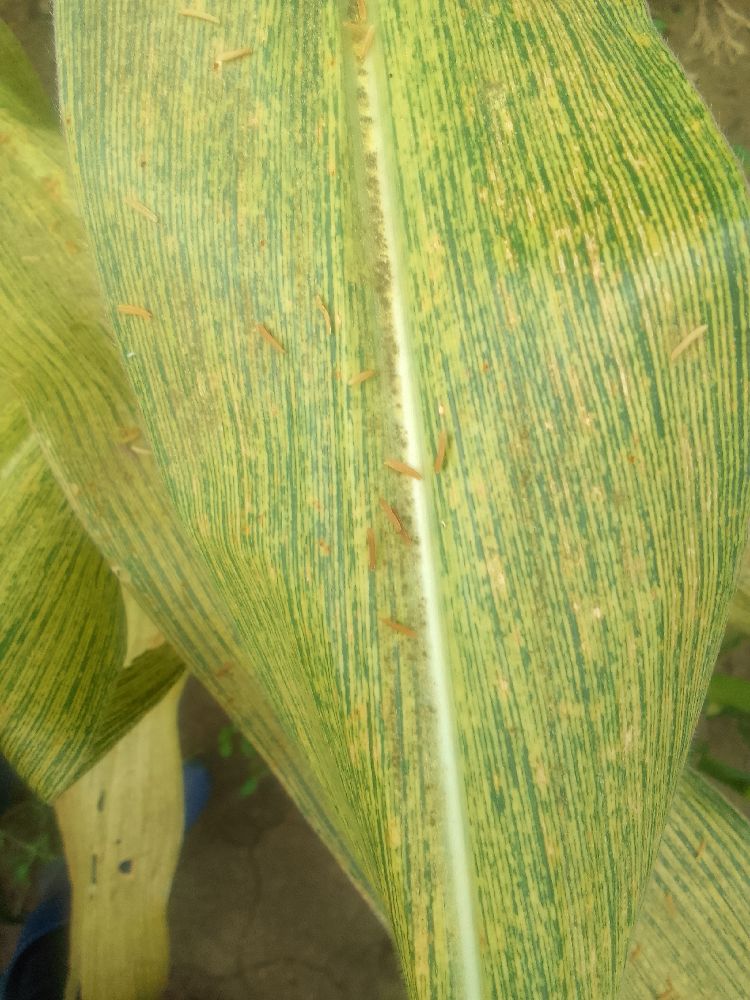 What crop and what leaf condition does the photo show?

maize, maize streak virus
